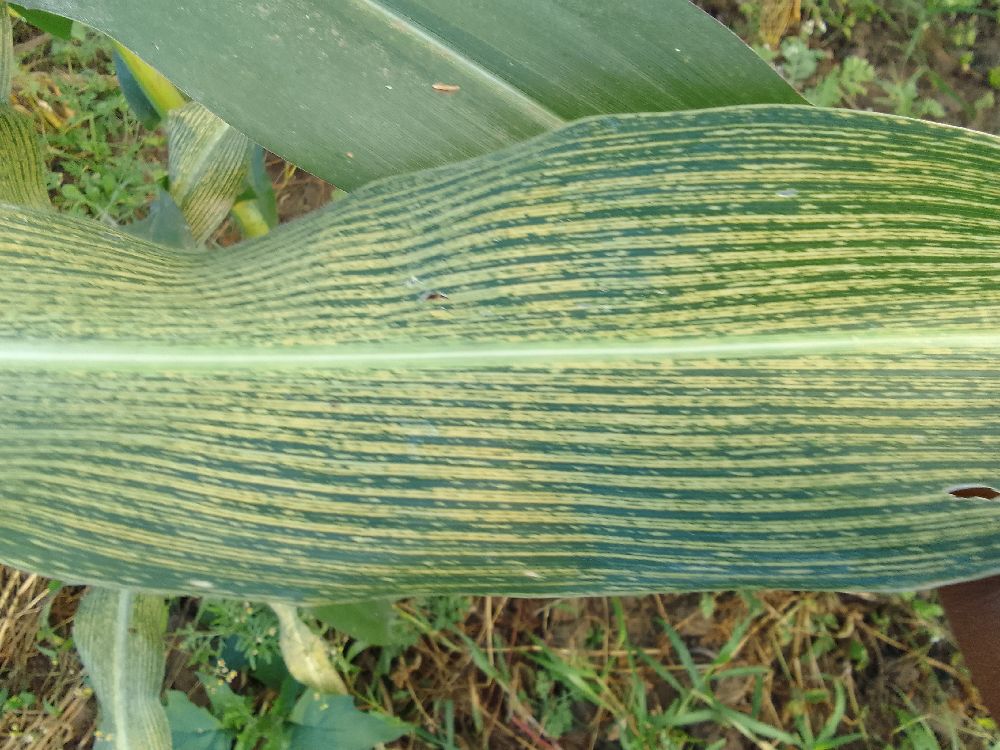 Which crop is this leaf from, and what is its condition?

maize, healthy
